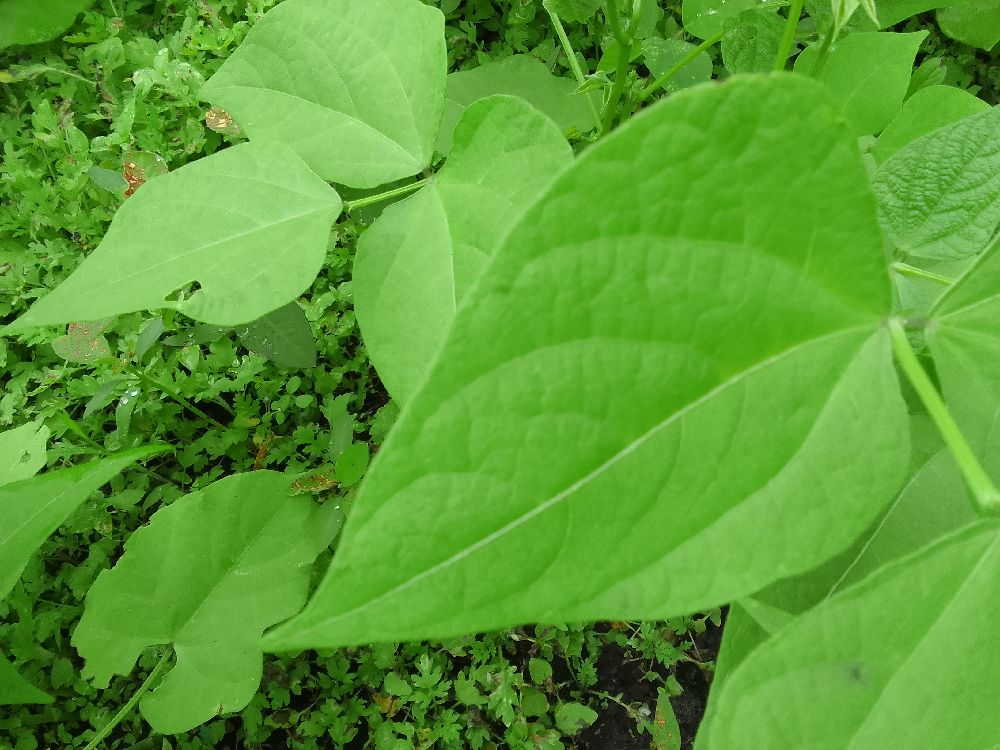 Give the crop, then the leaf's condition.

common bean, healthy
